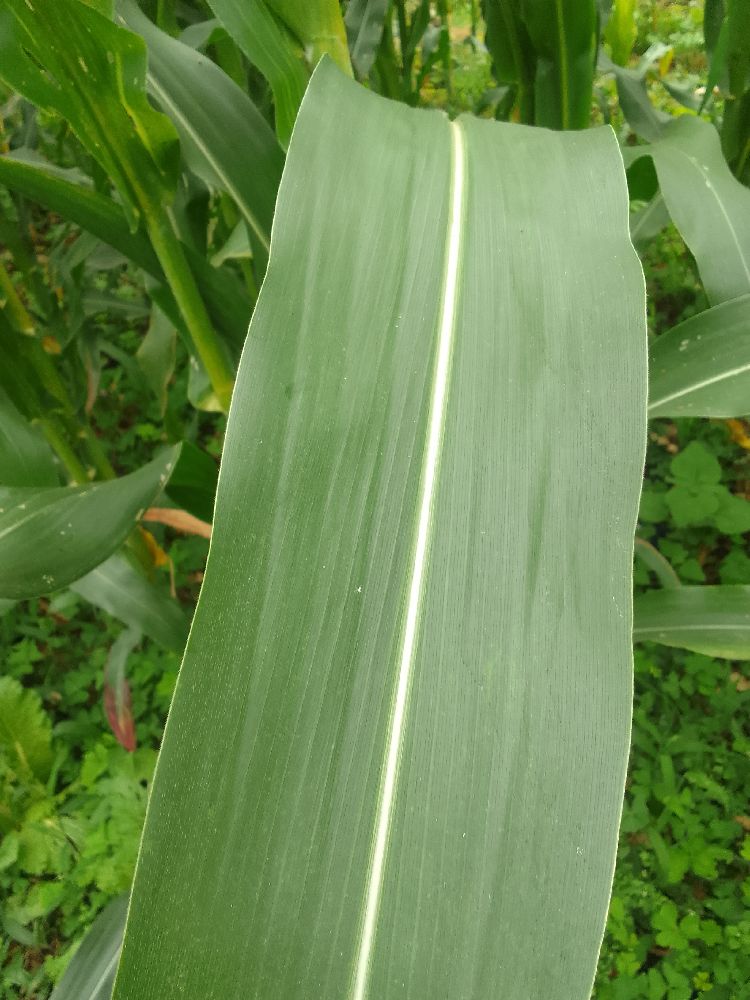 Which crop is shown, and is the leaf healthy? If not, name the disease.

maize, healthy
